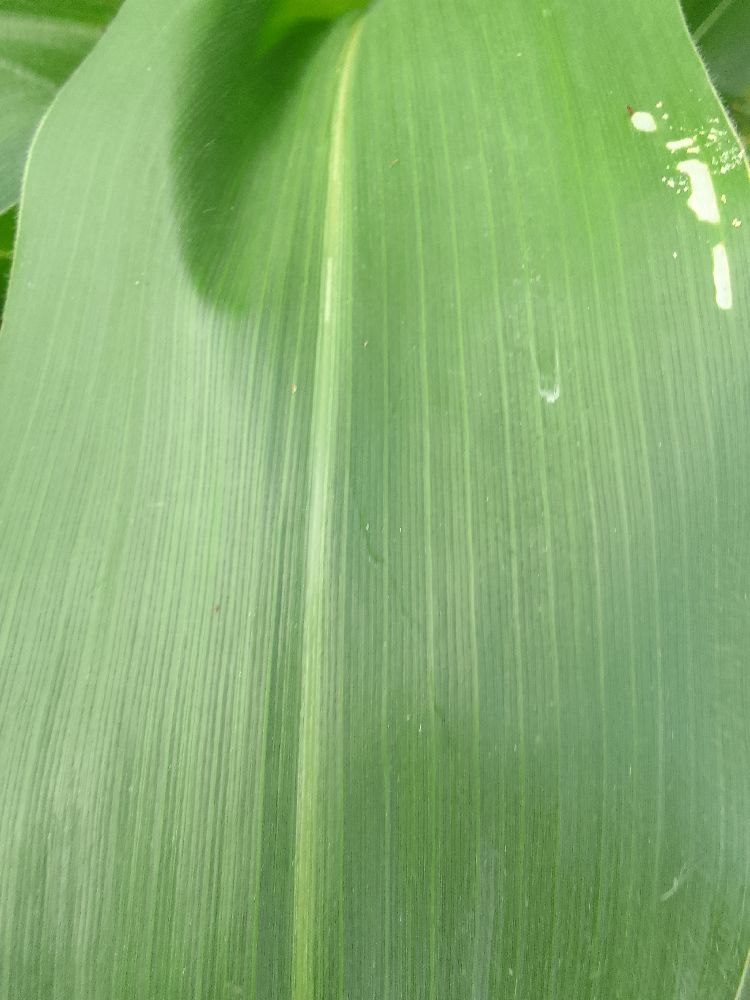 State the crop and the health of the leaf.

maize, healthy
